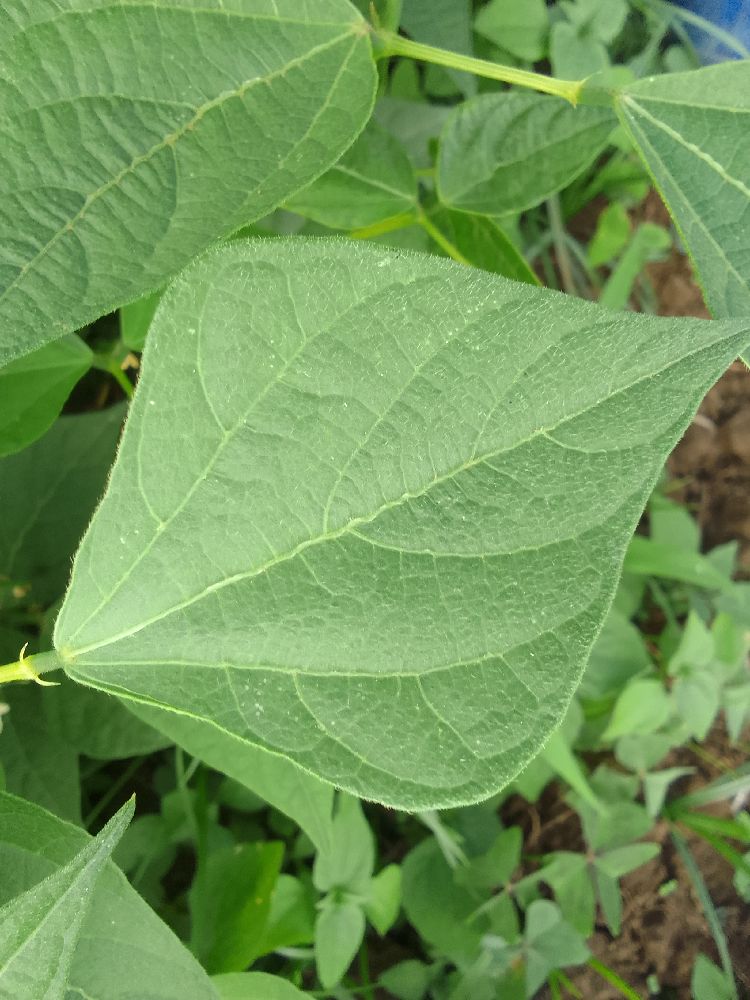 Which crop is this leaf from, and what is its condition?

common bean, healthy
